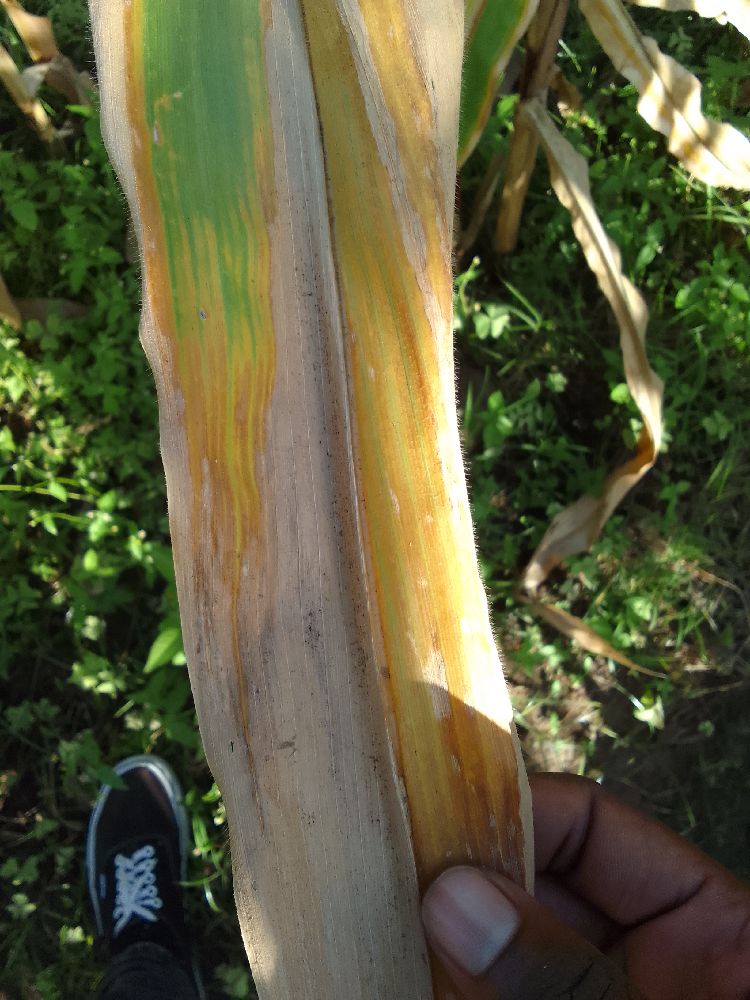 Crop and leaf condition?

maize, maize lethal necrosis
